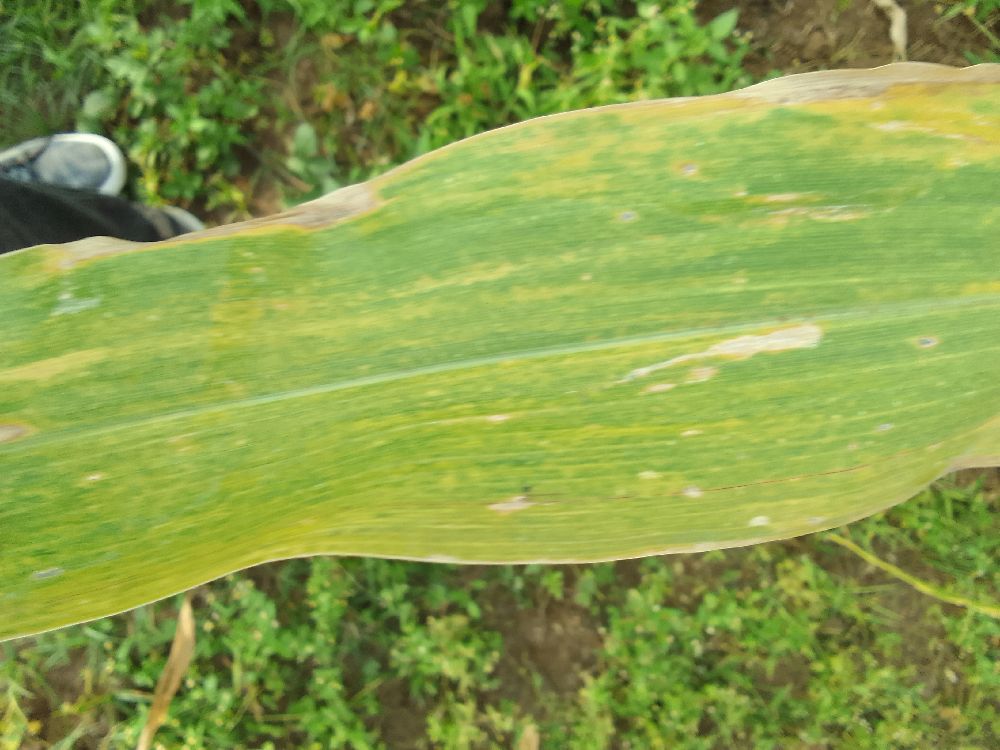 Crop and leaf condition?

maize, maize lethal necrosis
